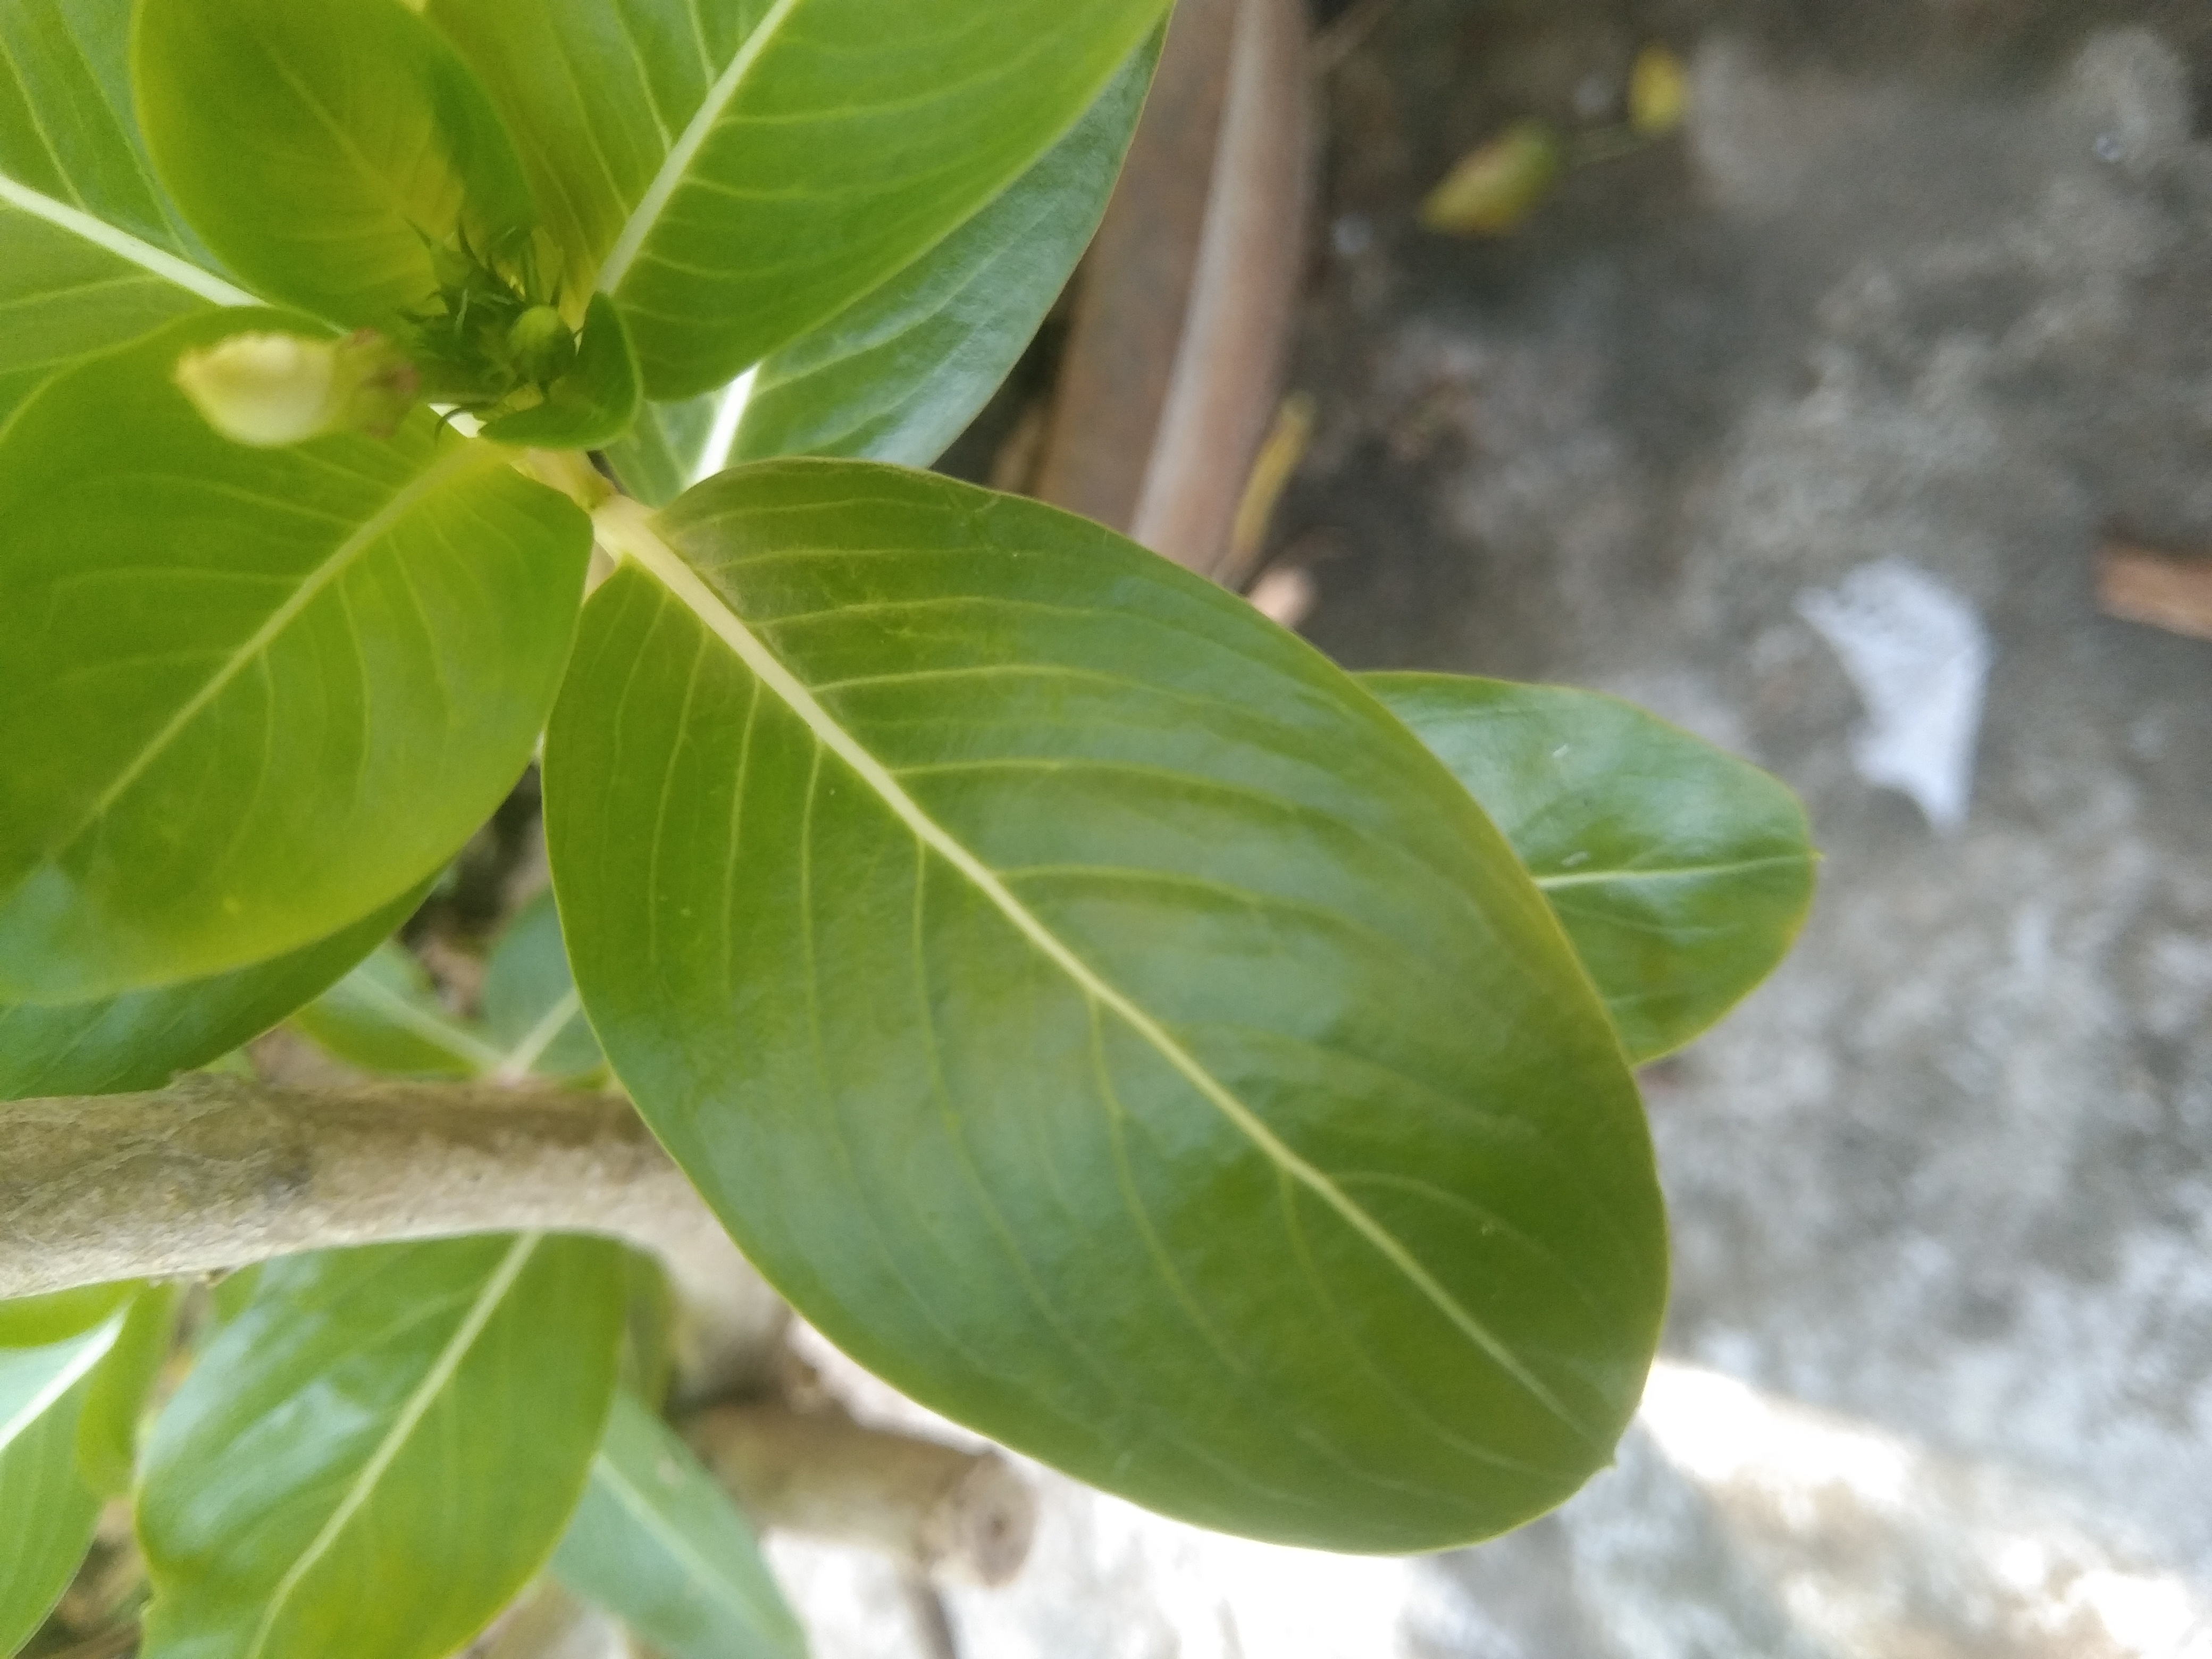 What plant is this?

rose periwinkle
